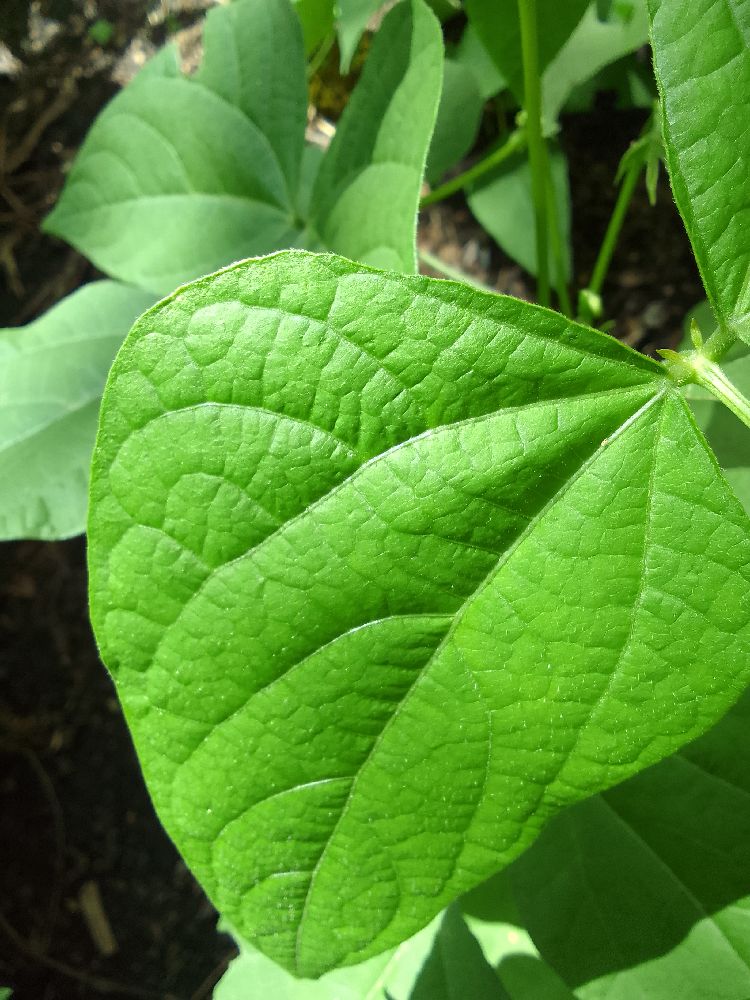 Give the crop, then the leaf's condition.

common bean, healthy
